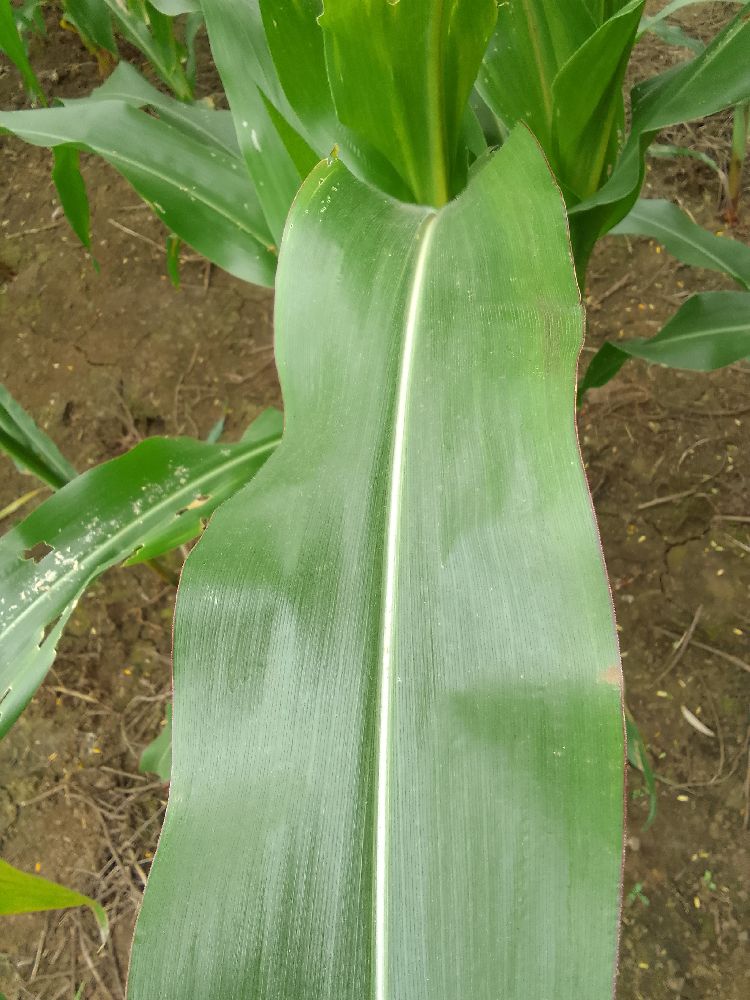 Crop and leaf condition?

maize, healthy
